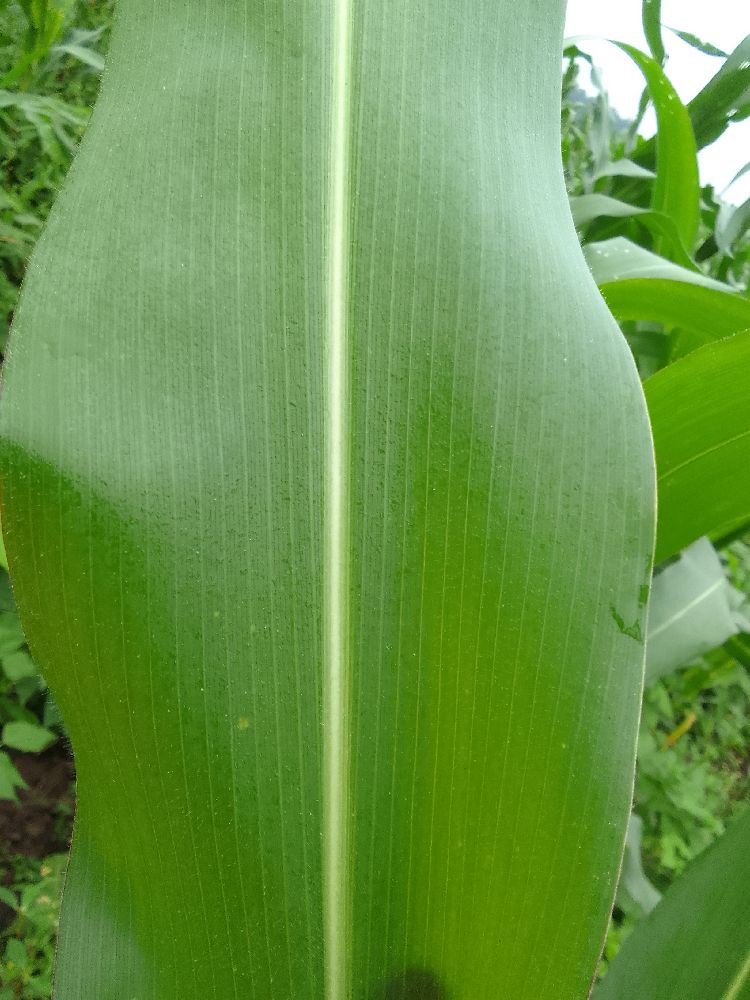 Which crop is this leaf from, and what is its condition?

maize, healthy
